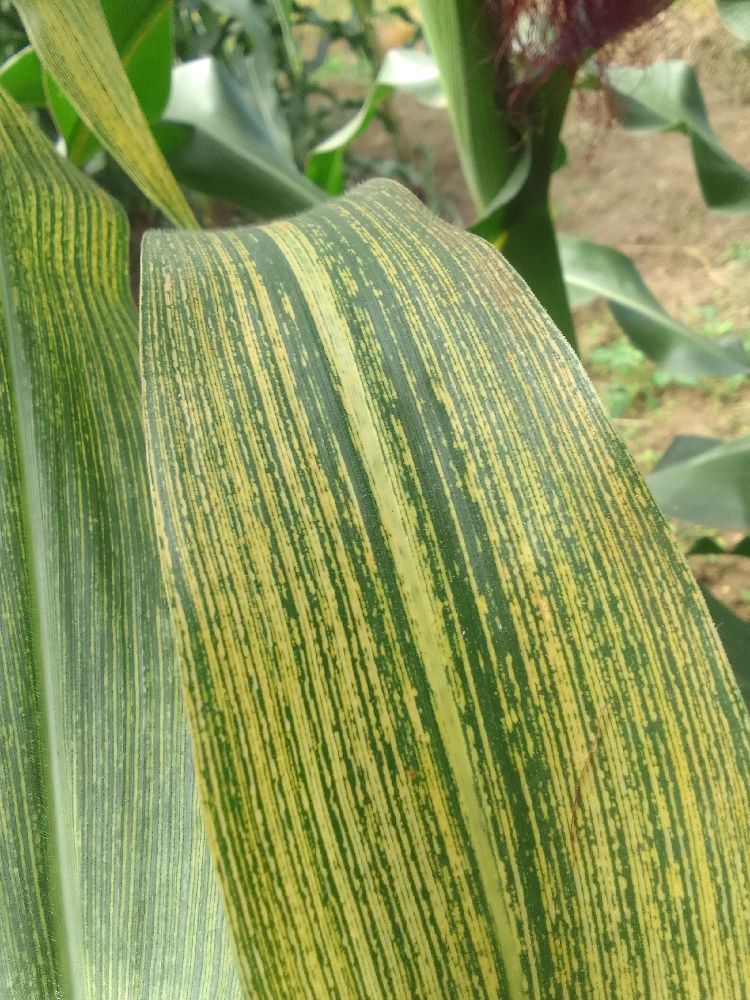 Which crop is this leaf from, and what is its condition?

maize, maize streak virus
